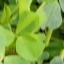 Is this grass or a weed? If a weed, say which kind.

unstructured weed
